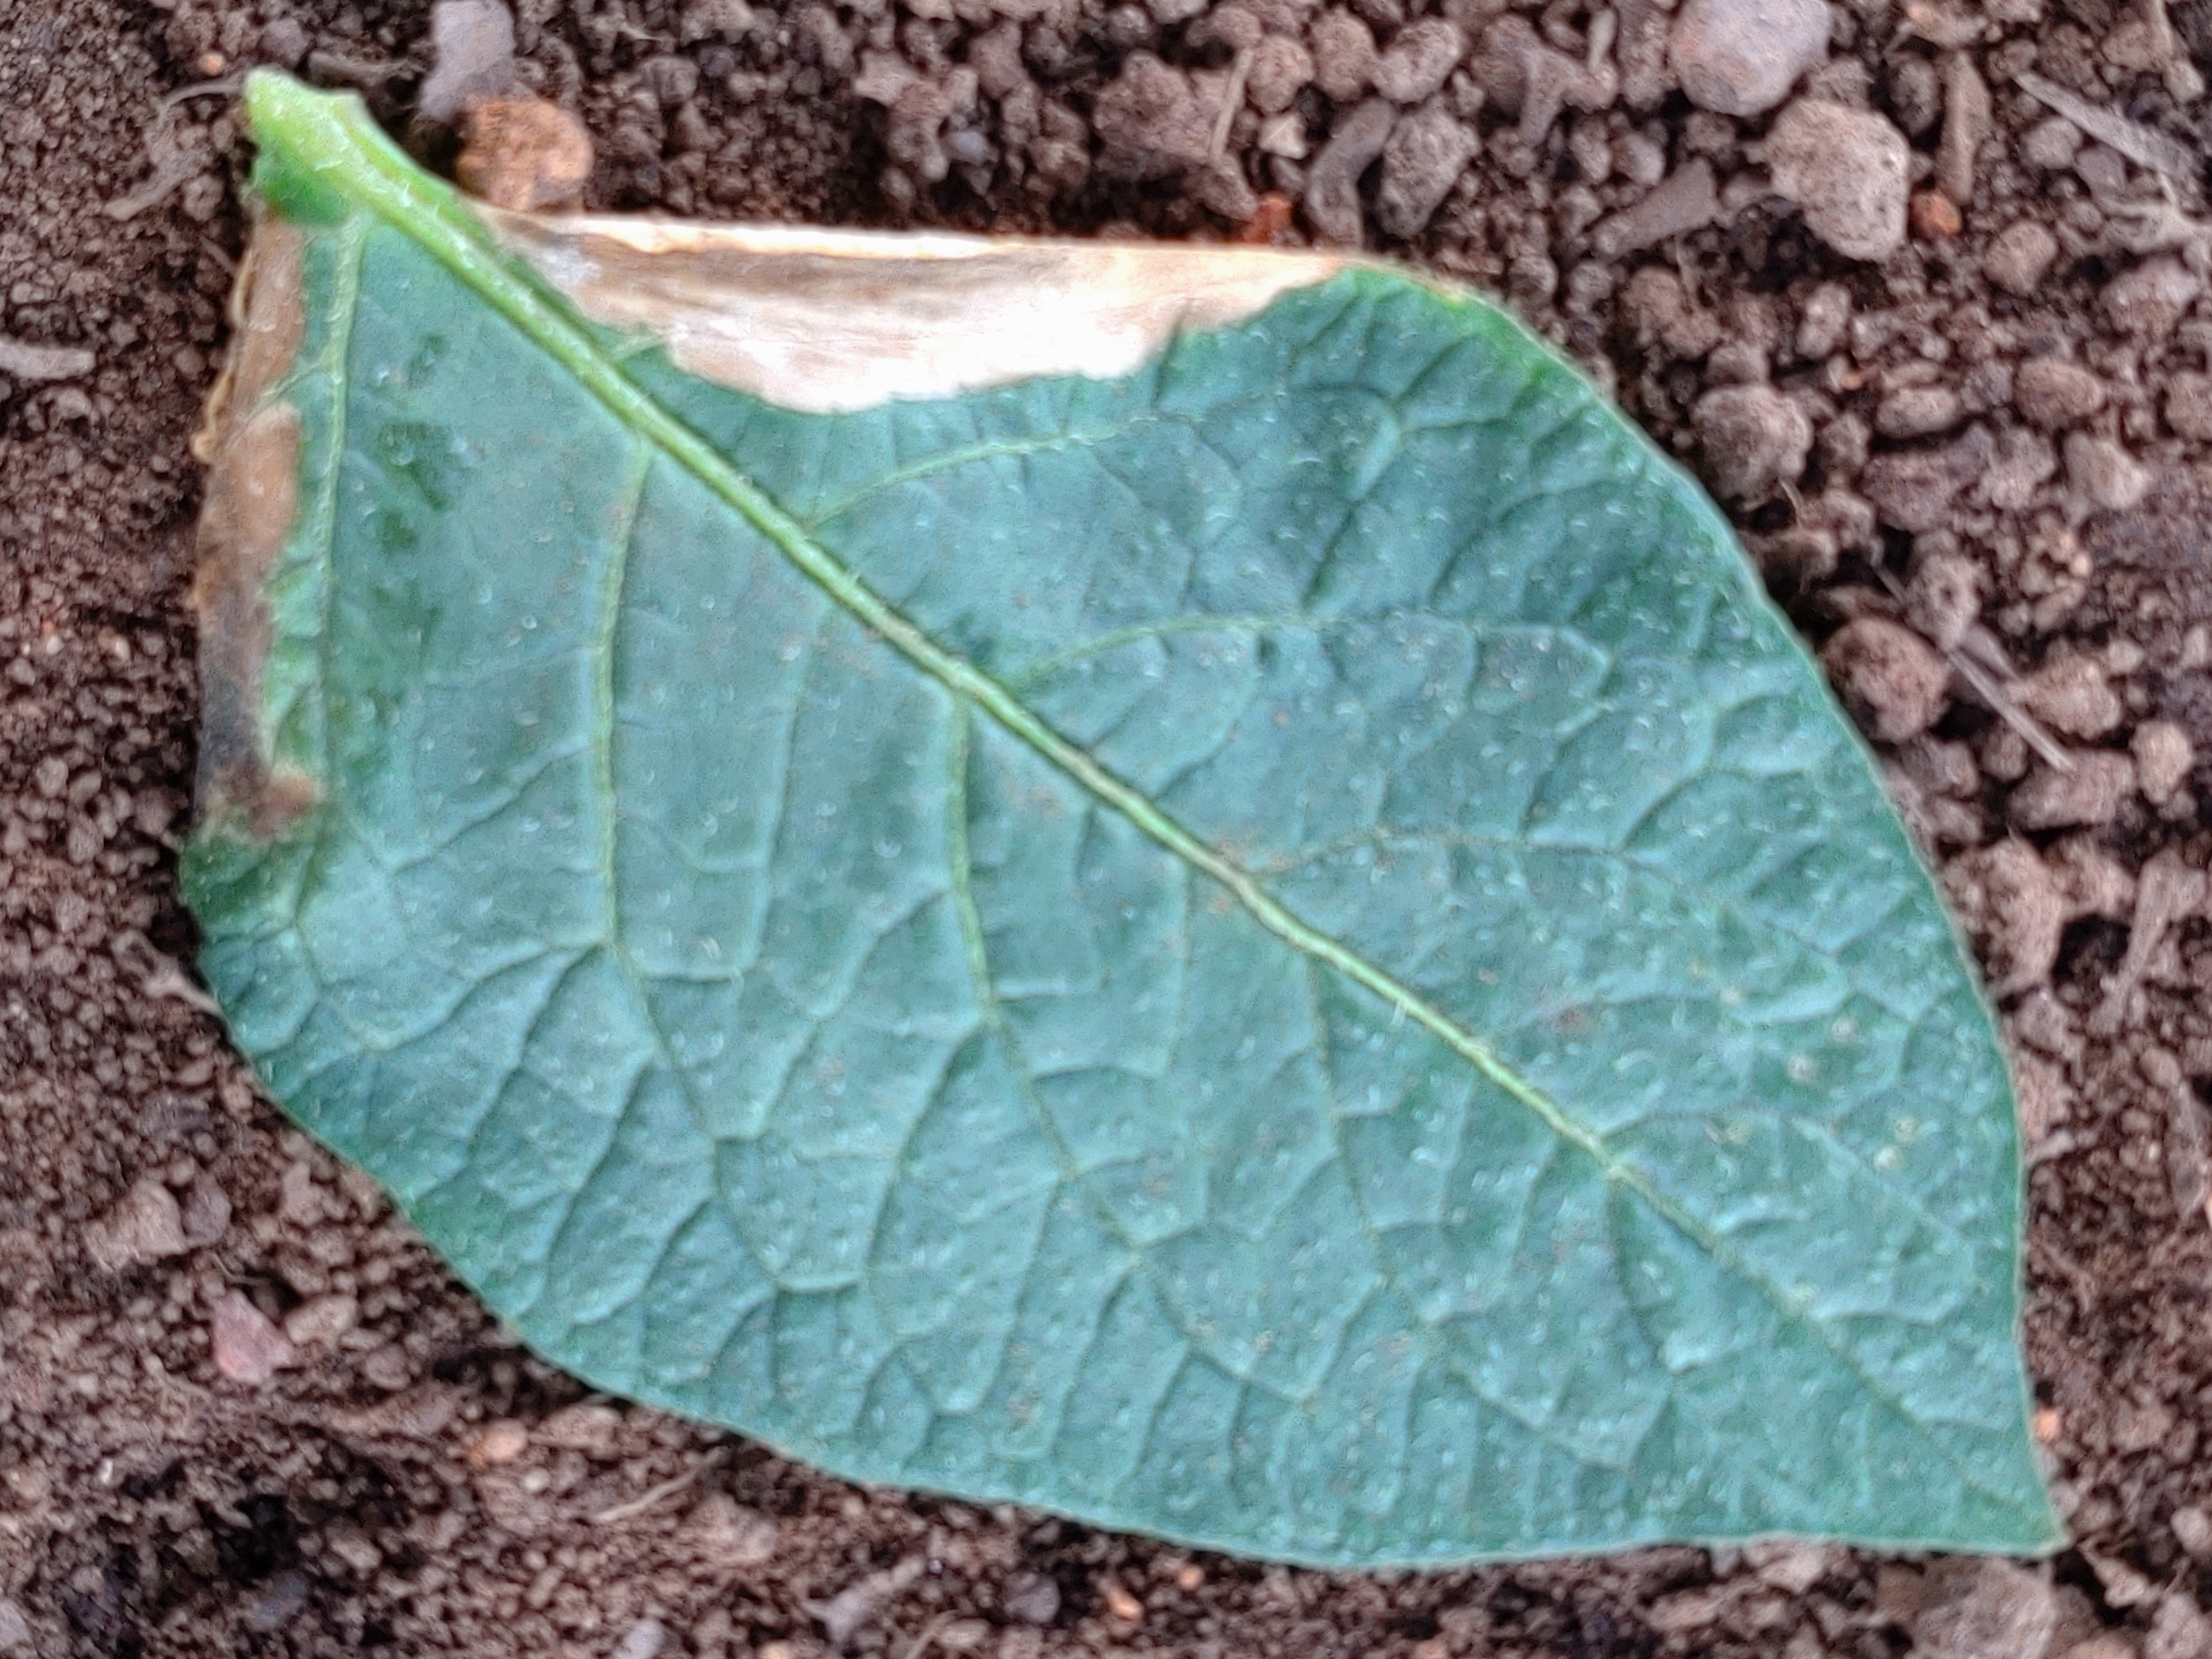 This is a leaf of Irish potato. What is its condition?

early blight
